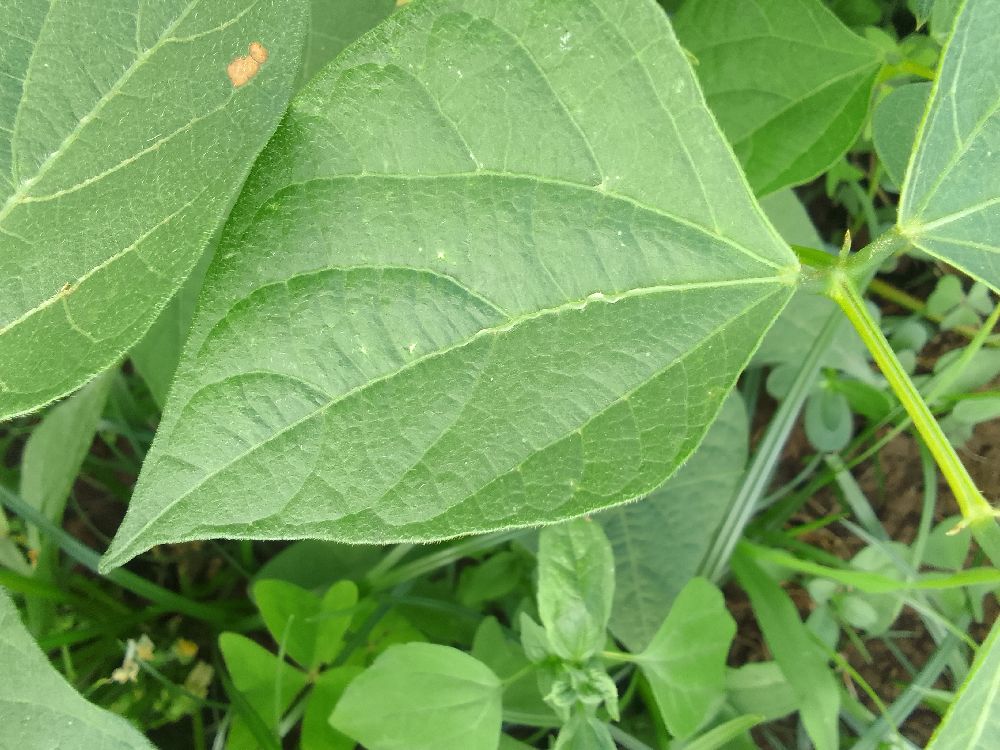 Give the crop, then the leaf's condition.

common bean, healthy
